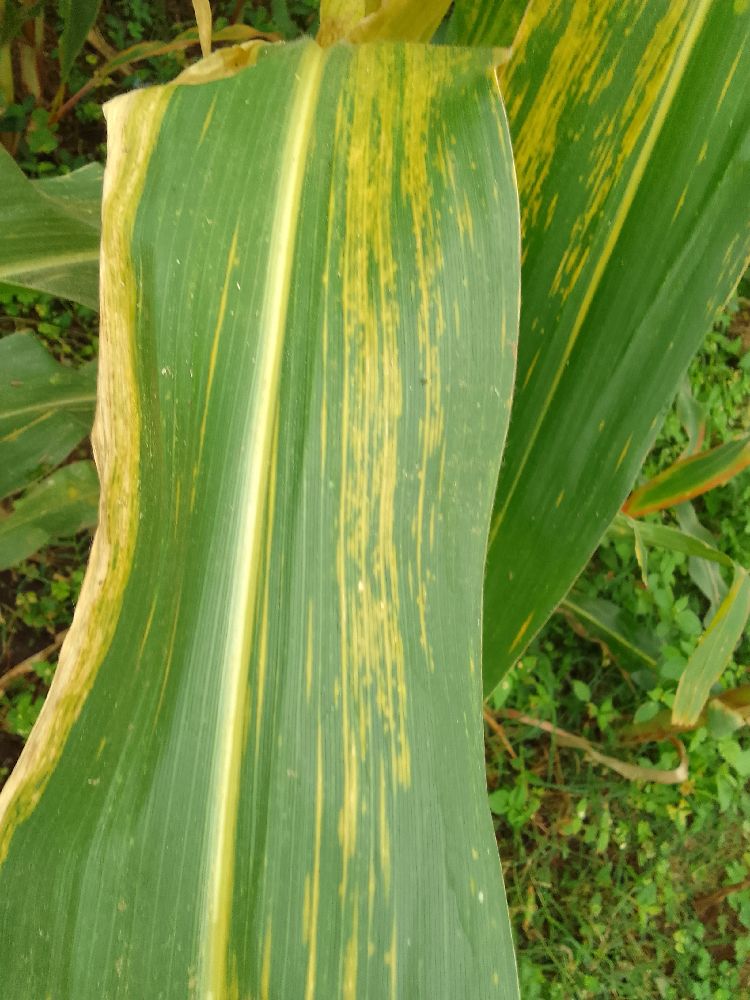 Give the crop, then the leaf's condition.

maize, maize lethal necrosis
